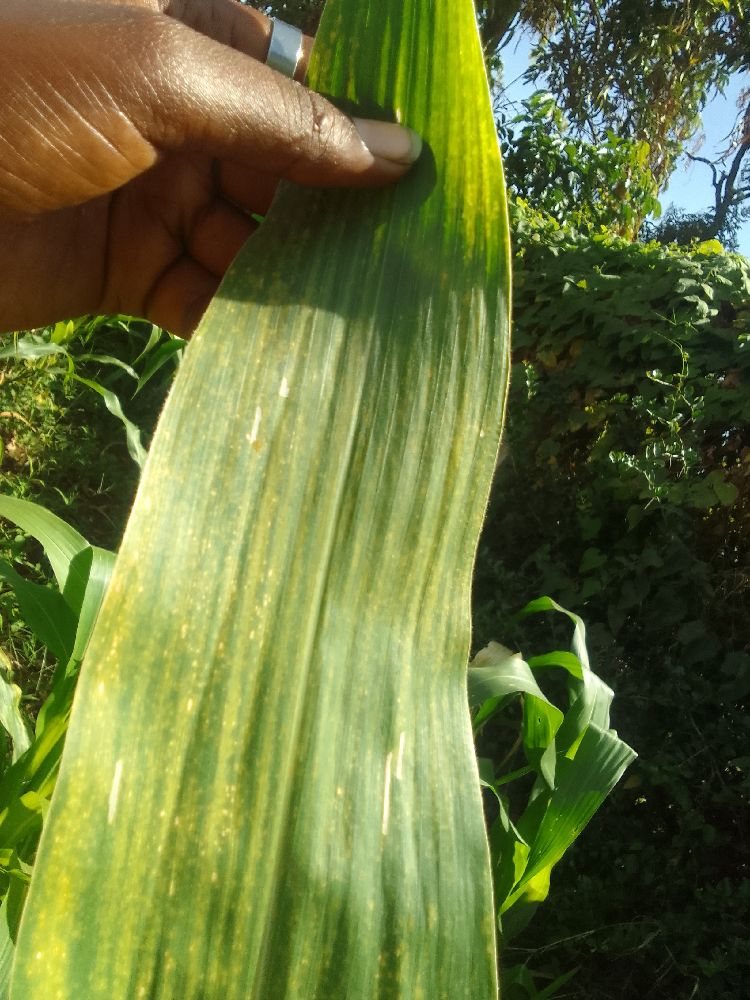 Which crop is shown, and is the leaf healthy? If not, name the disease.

maize, maize lethal necrosis
